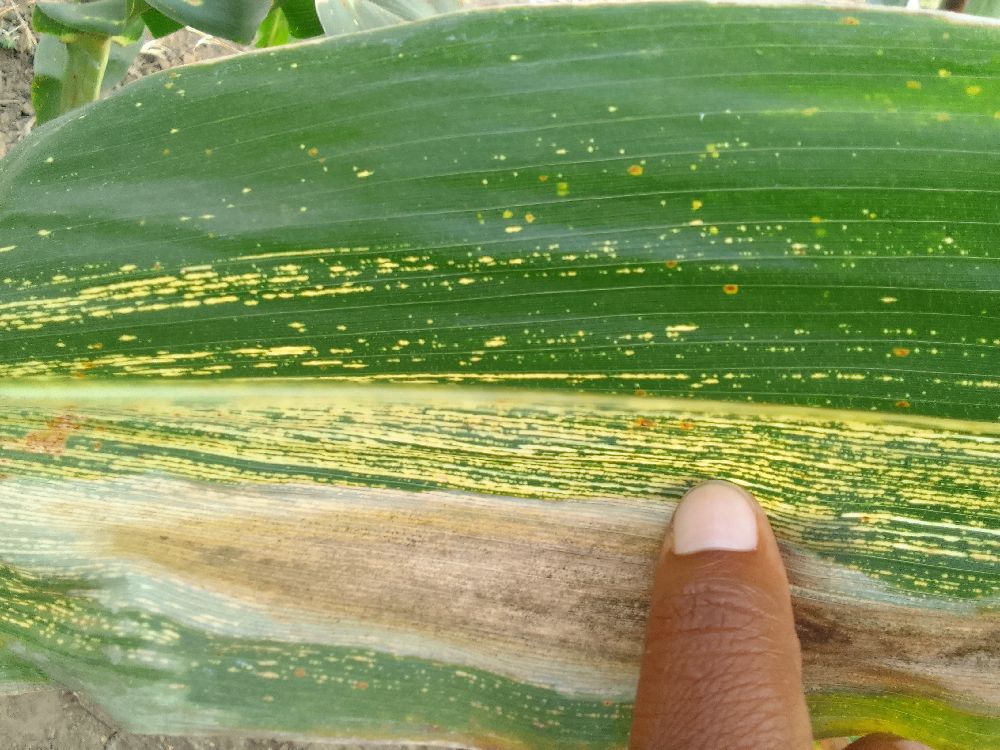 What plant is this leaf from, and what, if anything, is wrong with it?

maize, maize streak virus
